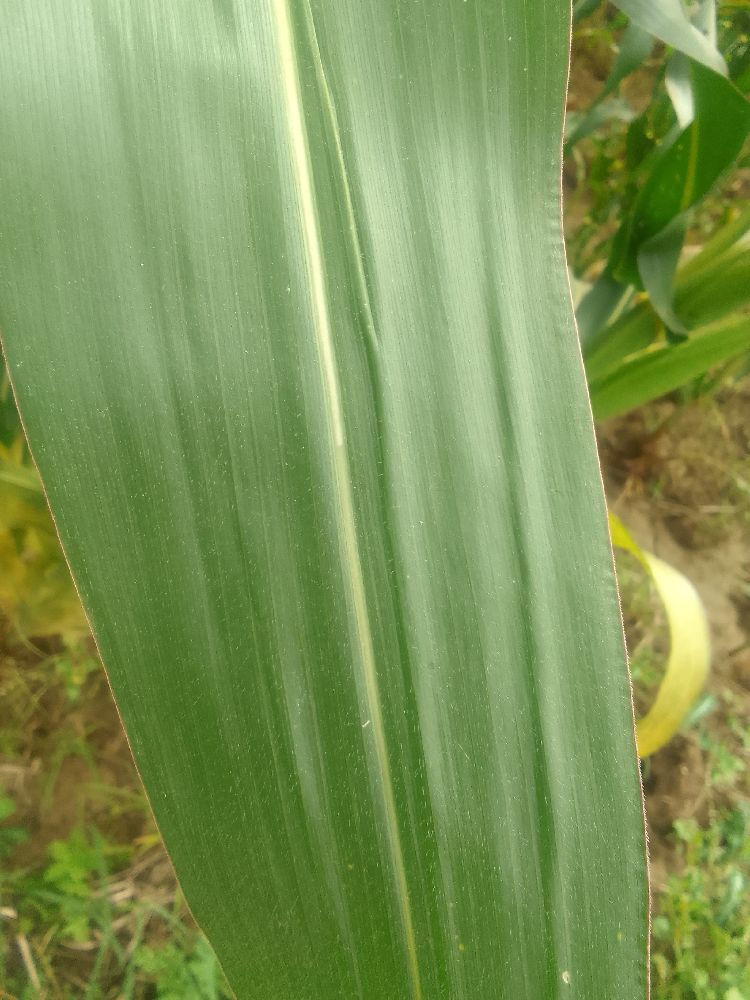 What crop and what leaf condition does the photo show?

maize, healthy
